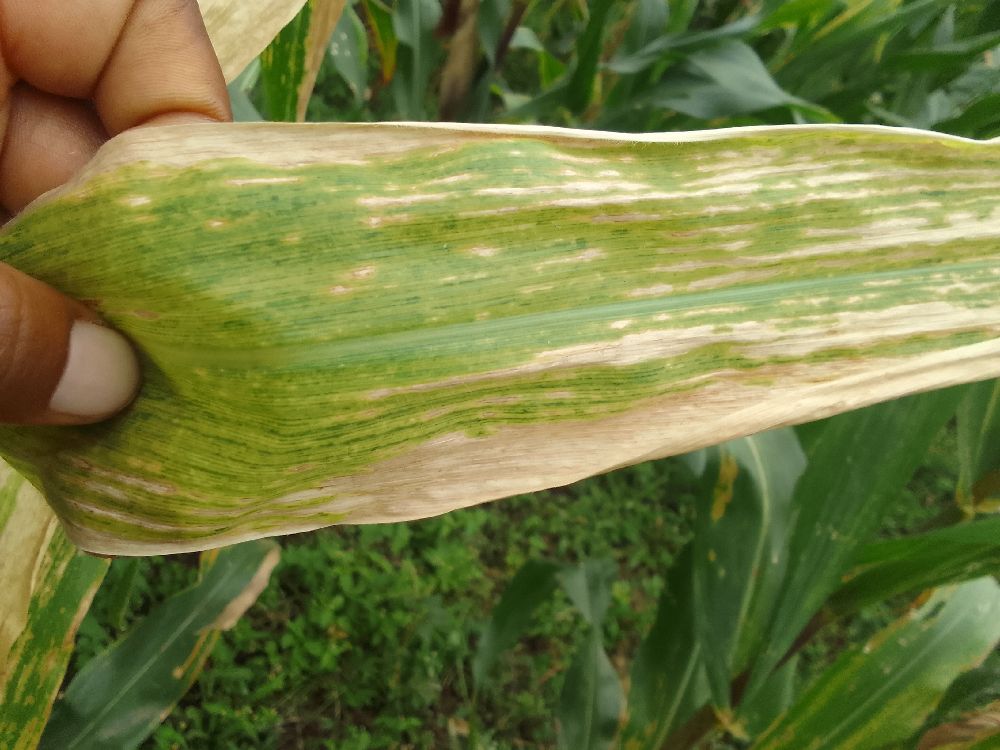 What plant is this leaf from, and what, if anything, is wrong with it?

maize, maize lethal necrosis
